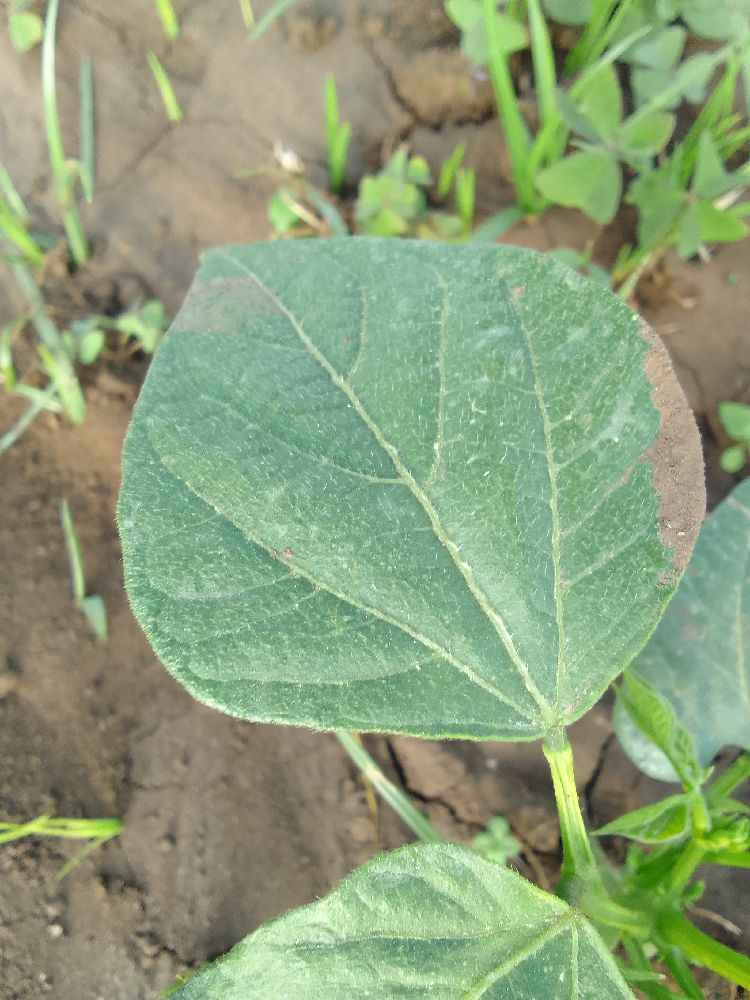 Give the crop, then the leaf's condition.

common bean, healthy
